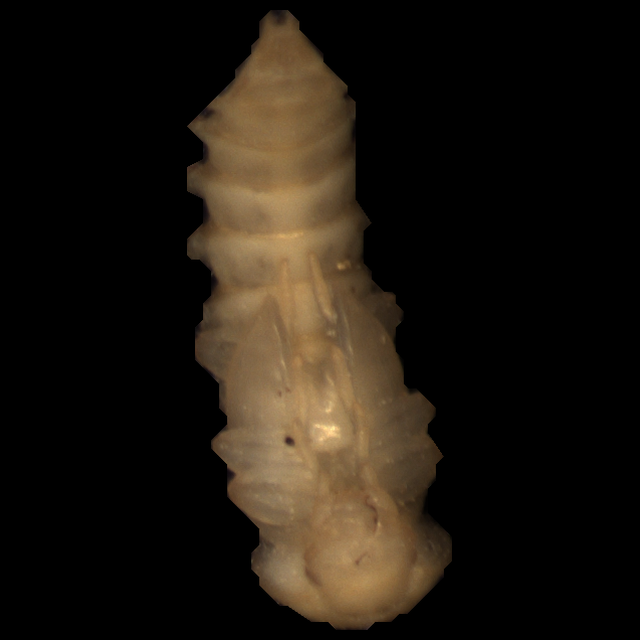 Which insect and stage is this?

mealworm pupa
